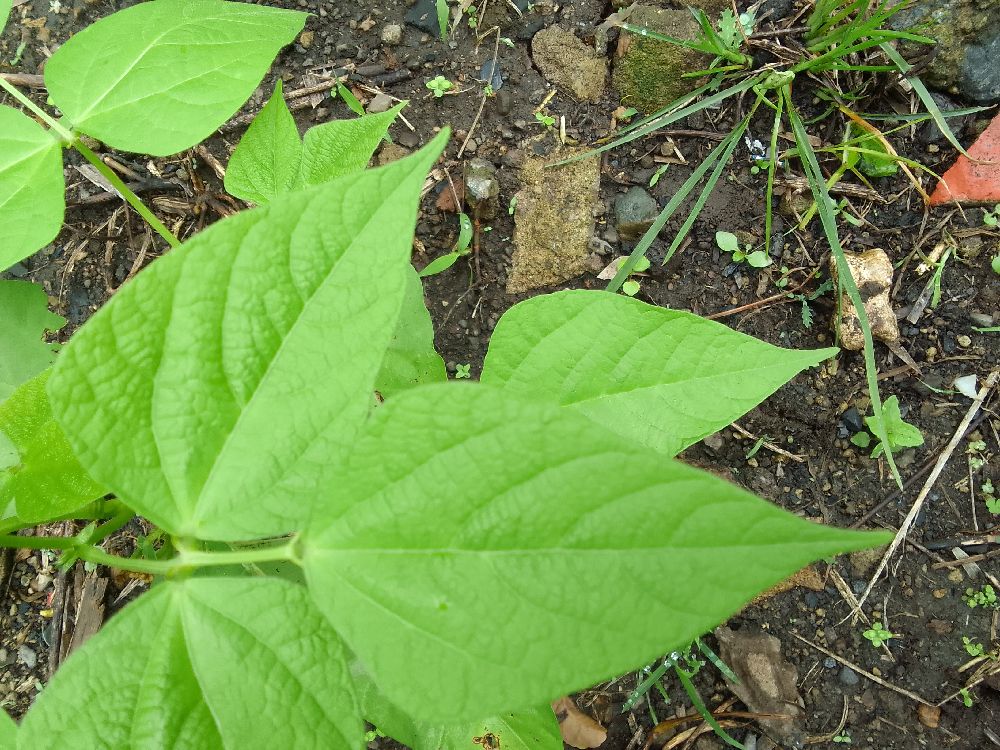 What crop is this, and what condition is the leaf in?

common bean, healthy
